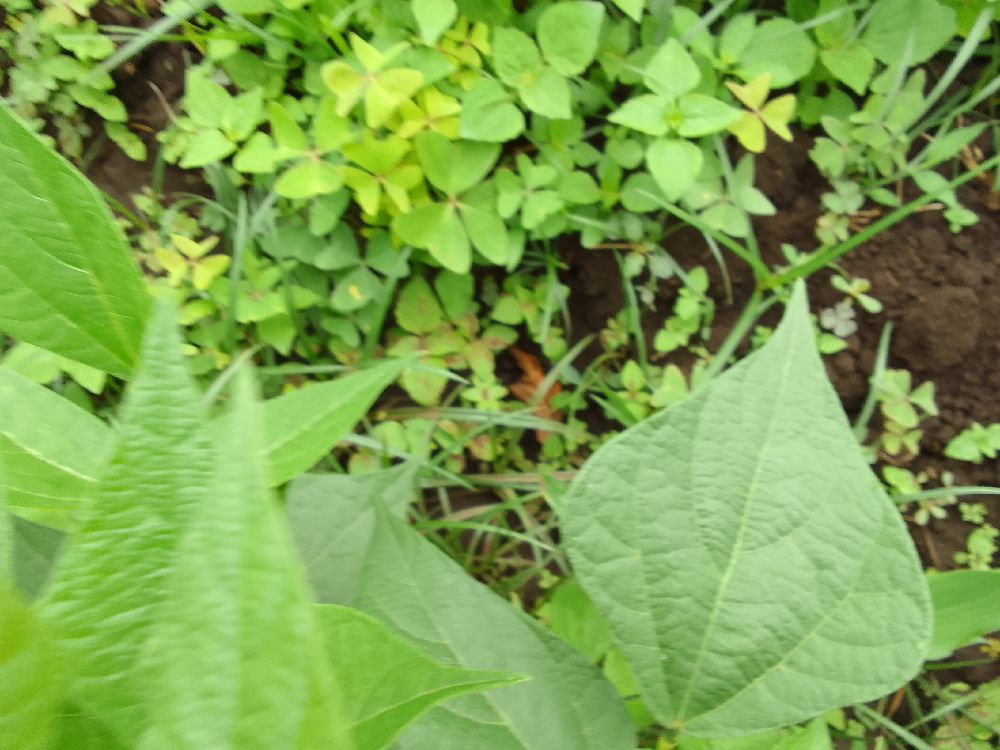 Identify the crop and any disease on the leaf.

common bean, healthy
